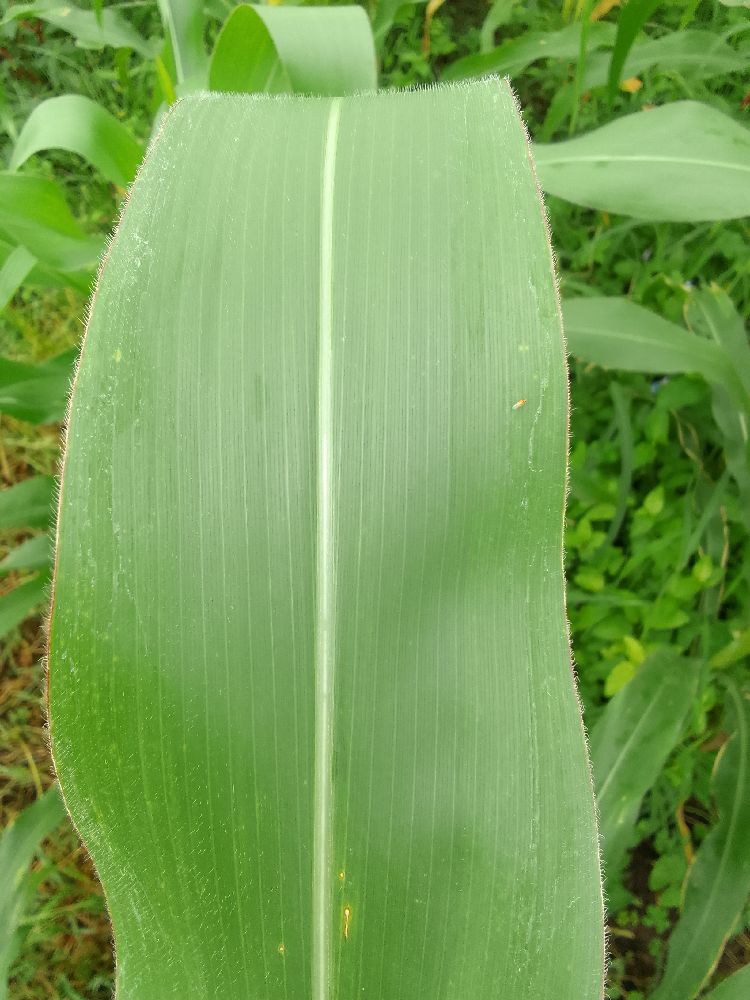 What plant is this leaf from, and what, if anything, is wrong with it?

maize, healthy
